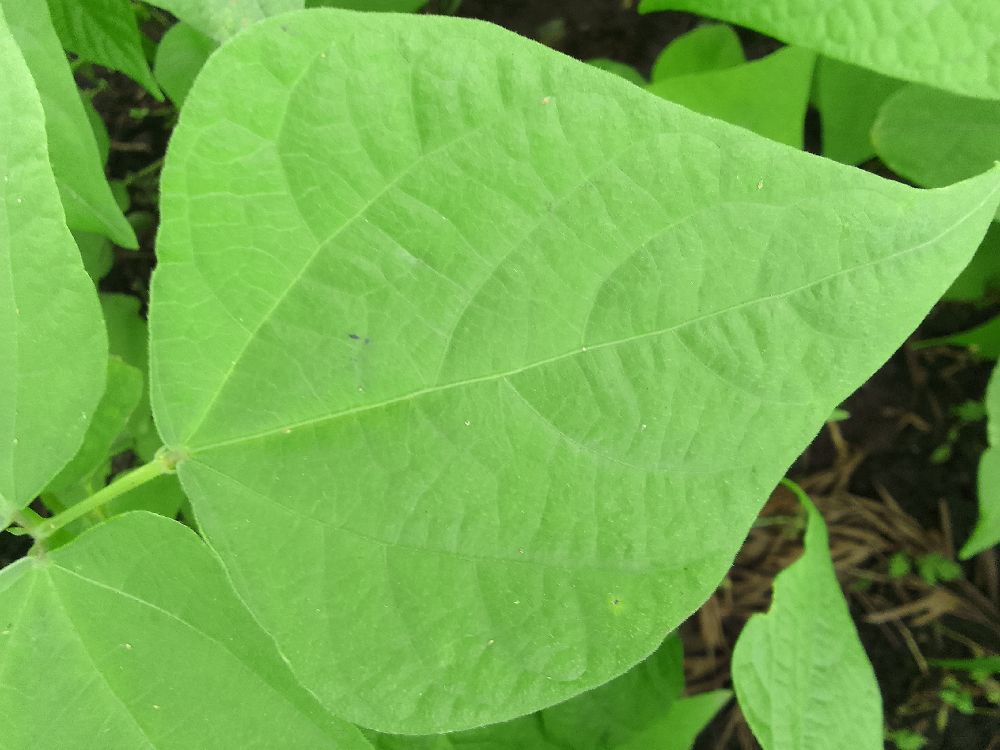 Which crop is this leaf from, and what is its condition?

common bean, healthy
